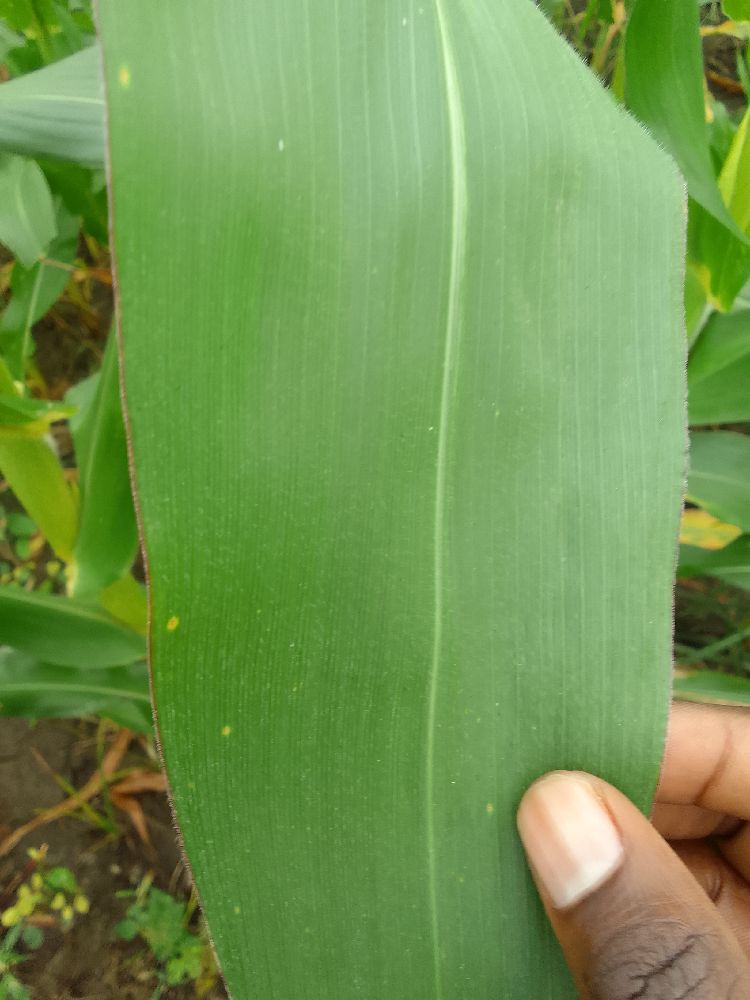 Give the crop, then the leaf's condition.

maize, healthy
